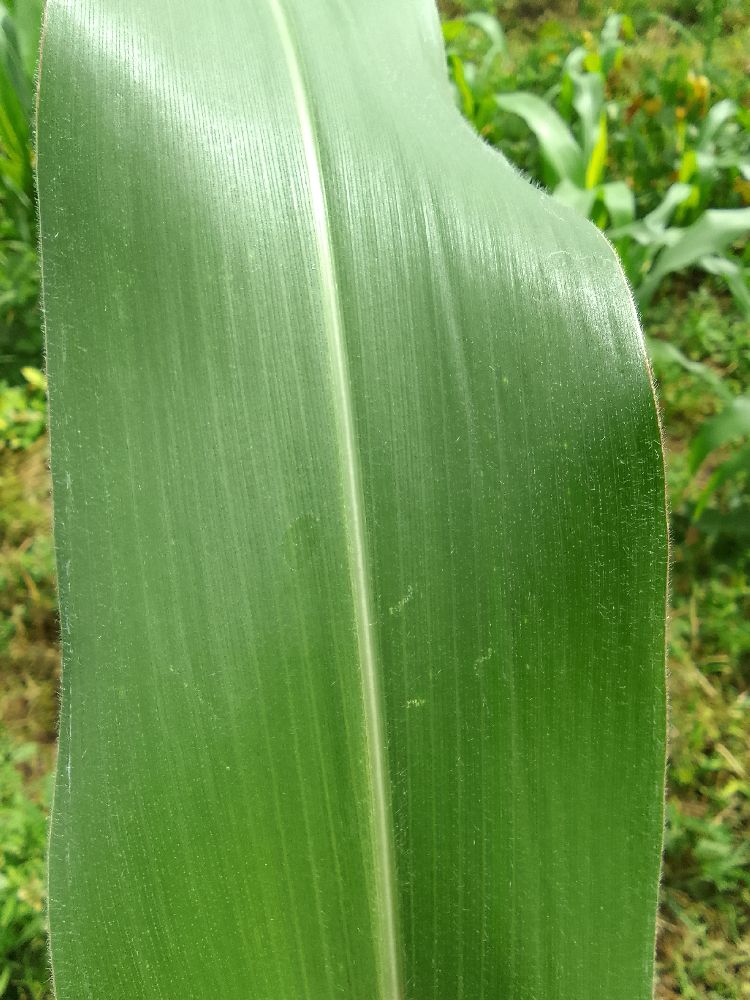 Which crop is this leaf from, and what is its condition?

common bean, healthy
